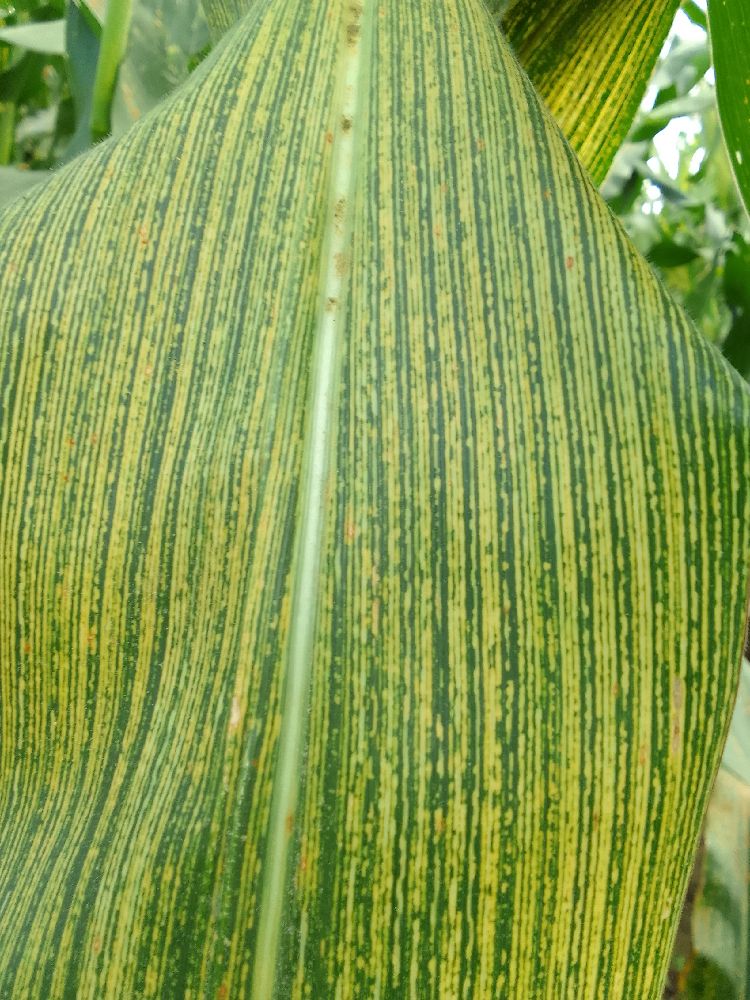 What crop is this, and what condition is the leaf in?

maize, maize streak virus
